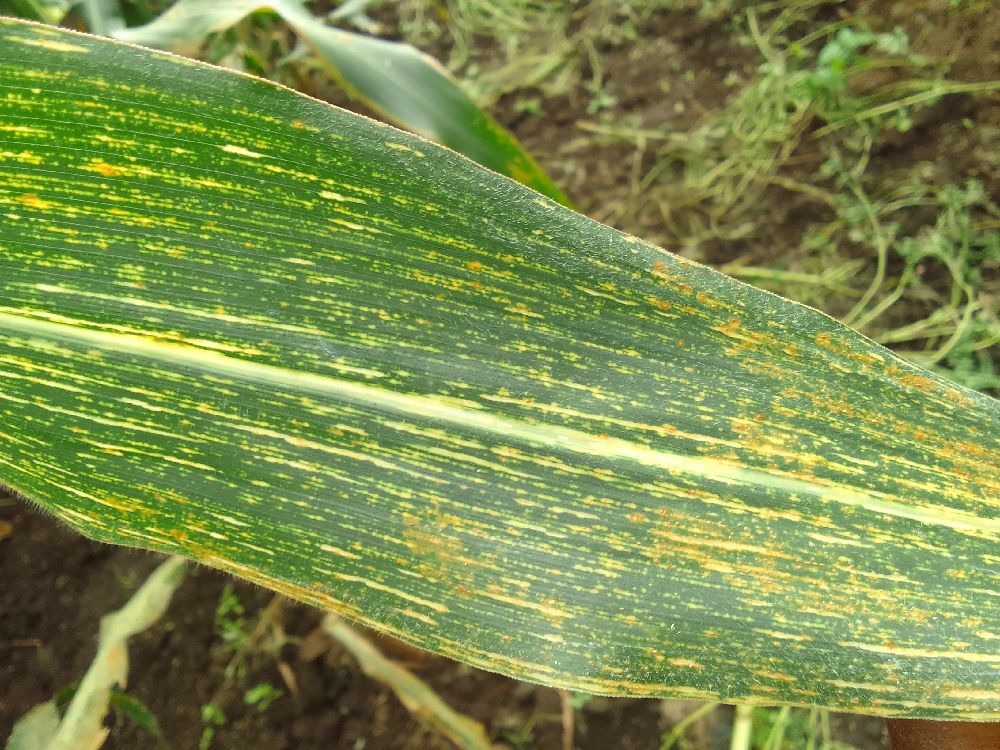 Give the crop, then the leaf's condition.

maize, maize streak virus
